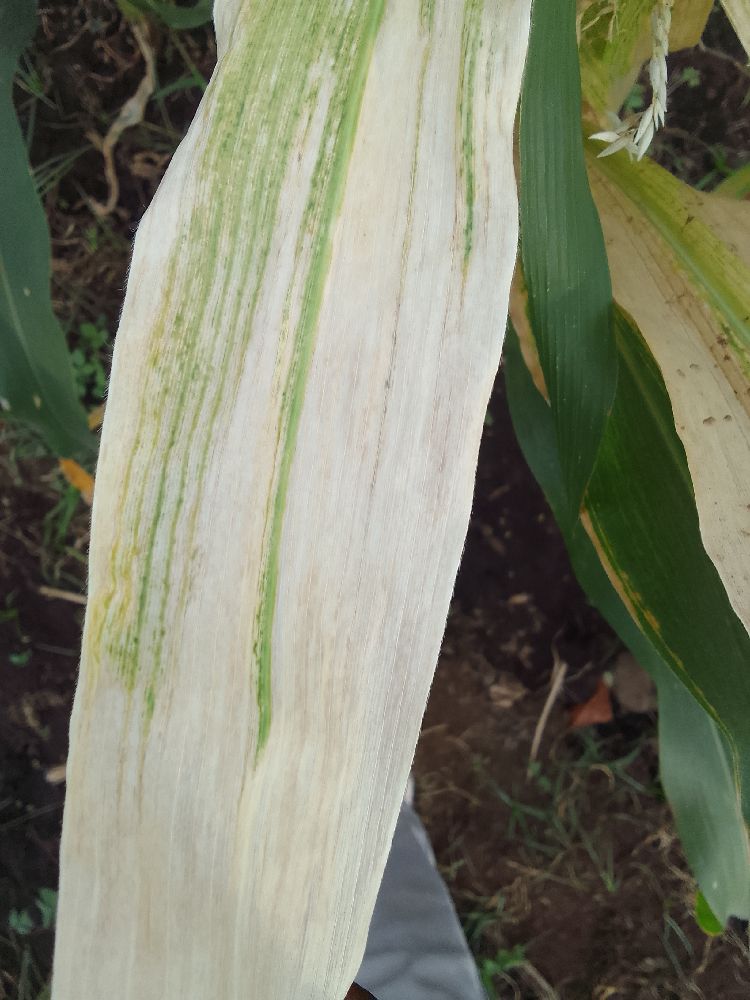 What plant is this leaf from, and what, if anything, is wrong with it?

maize, maize lethal necrosis
